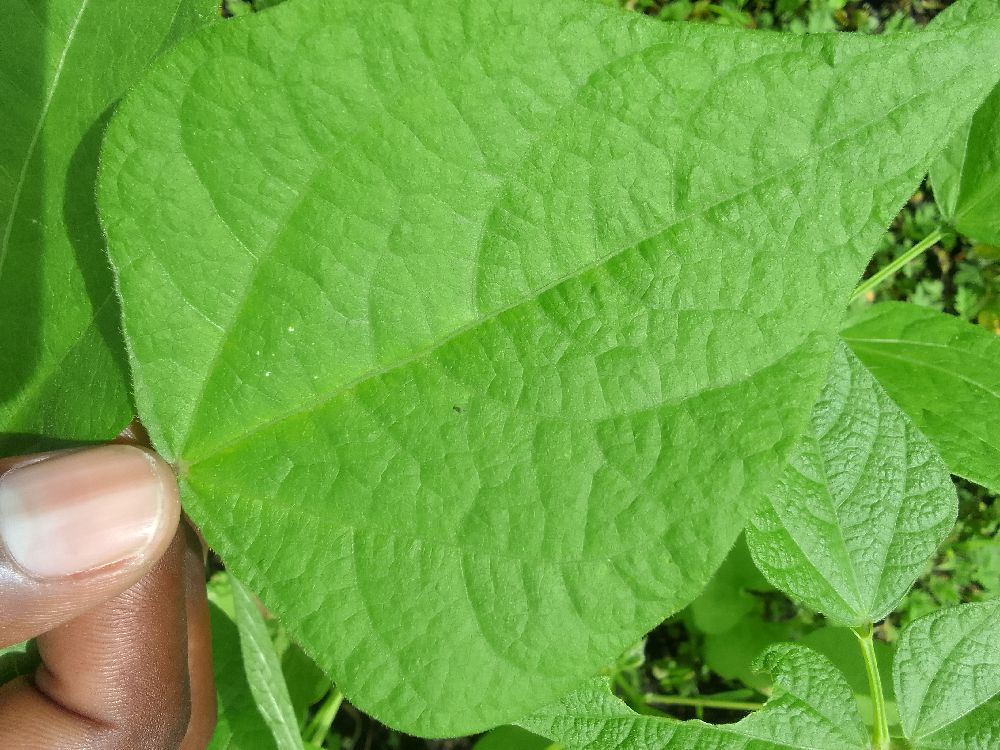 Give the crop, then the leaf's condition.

common bean, healthy
